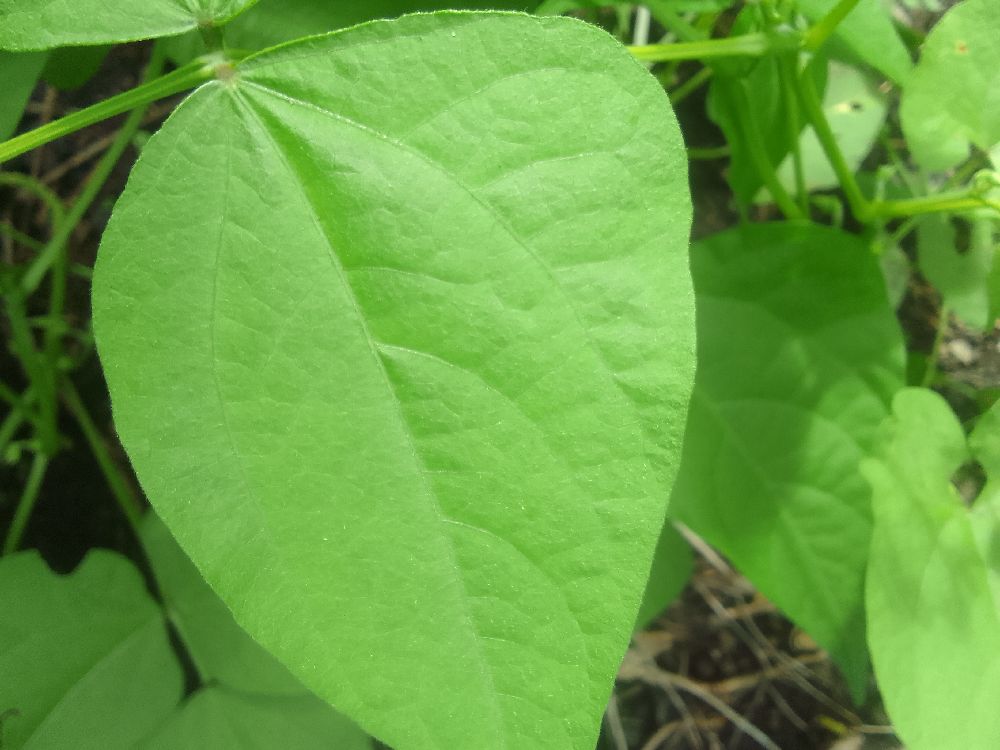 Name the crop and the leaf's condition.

common bean, healthy
